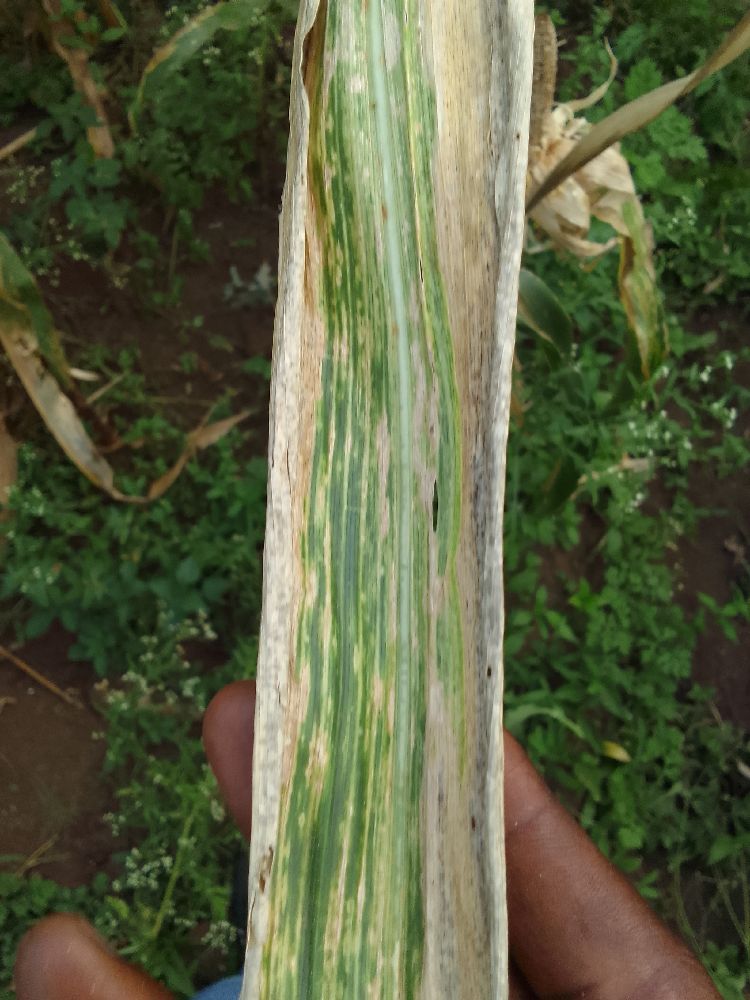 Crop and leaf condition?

maize, maize lethal necrosis
